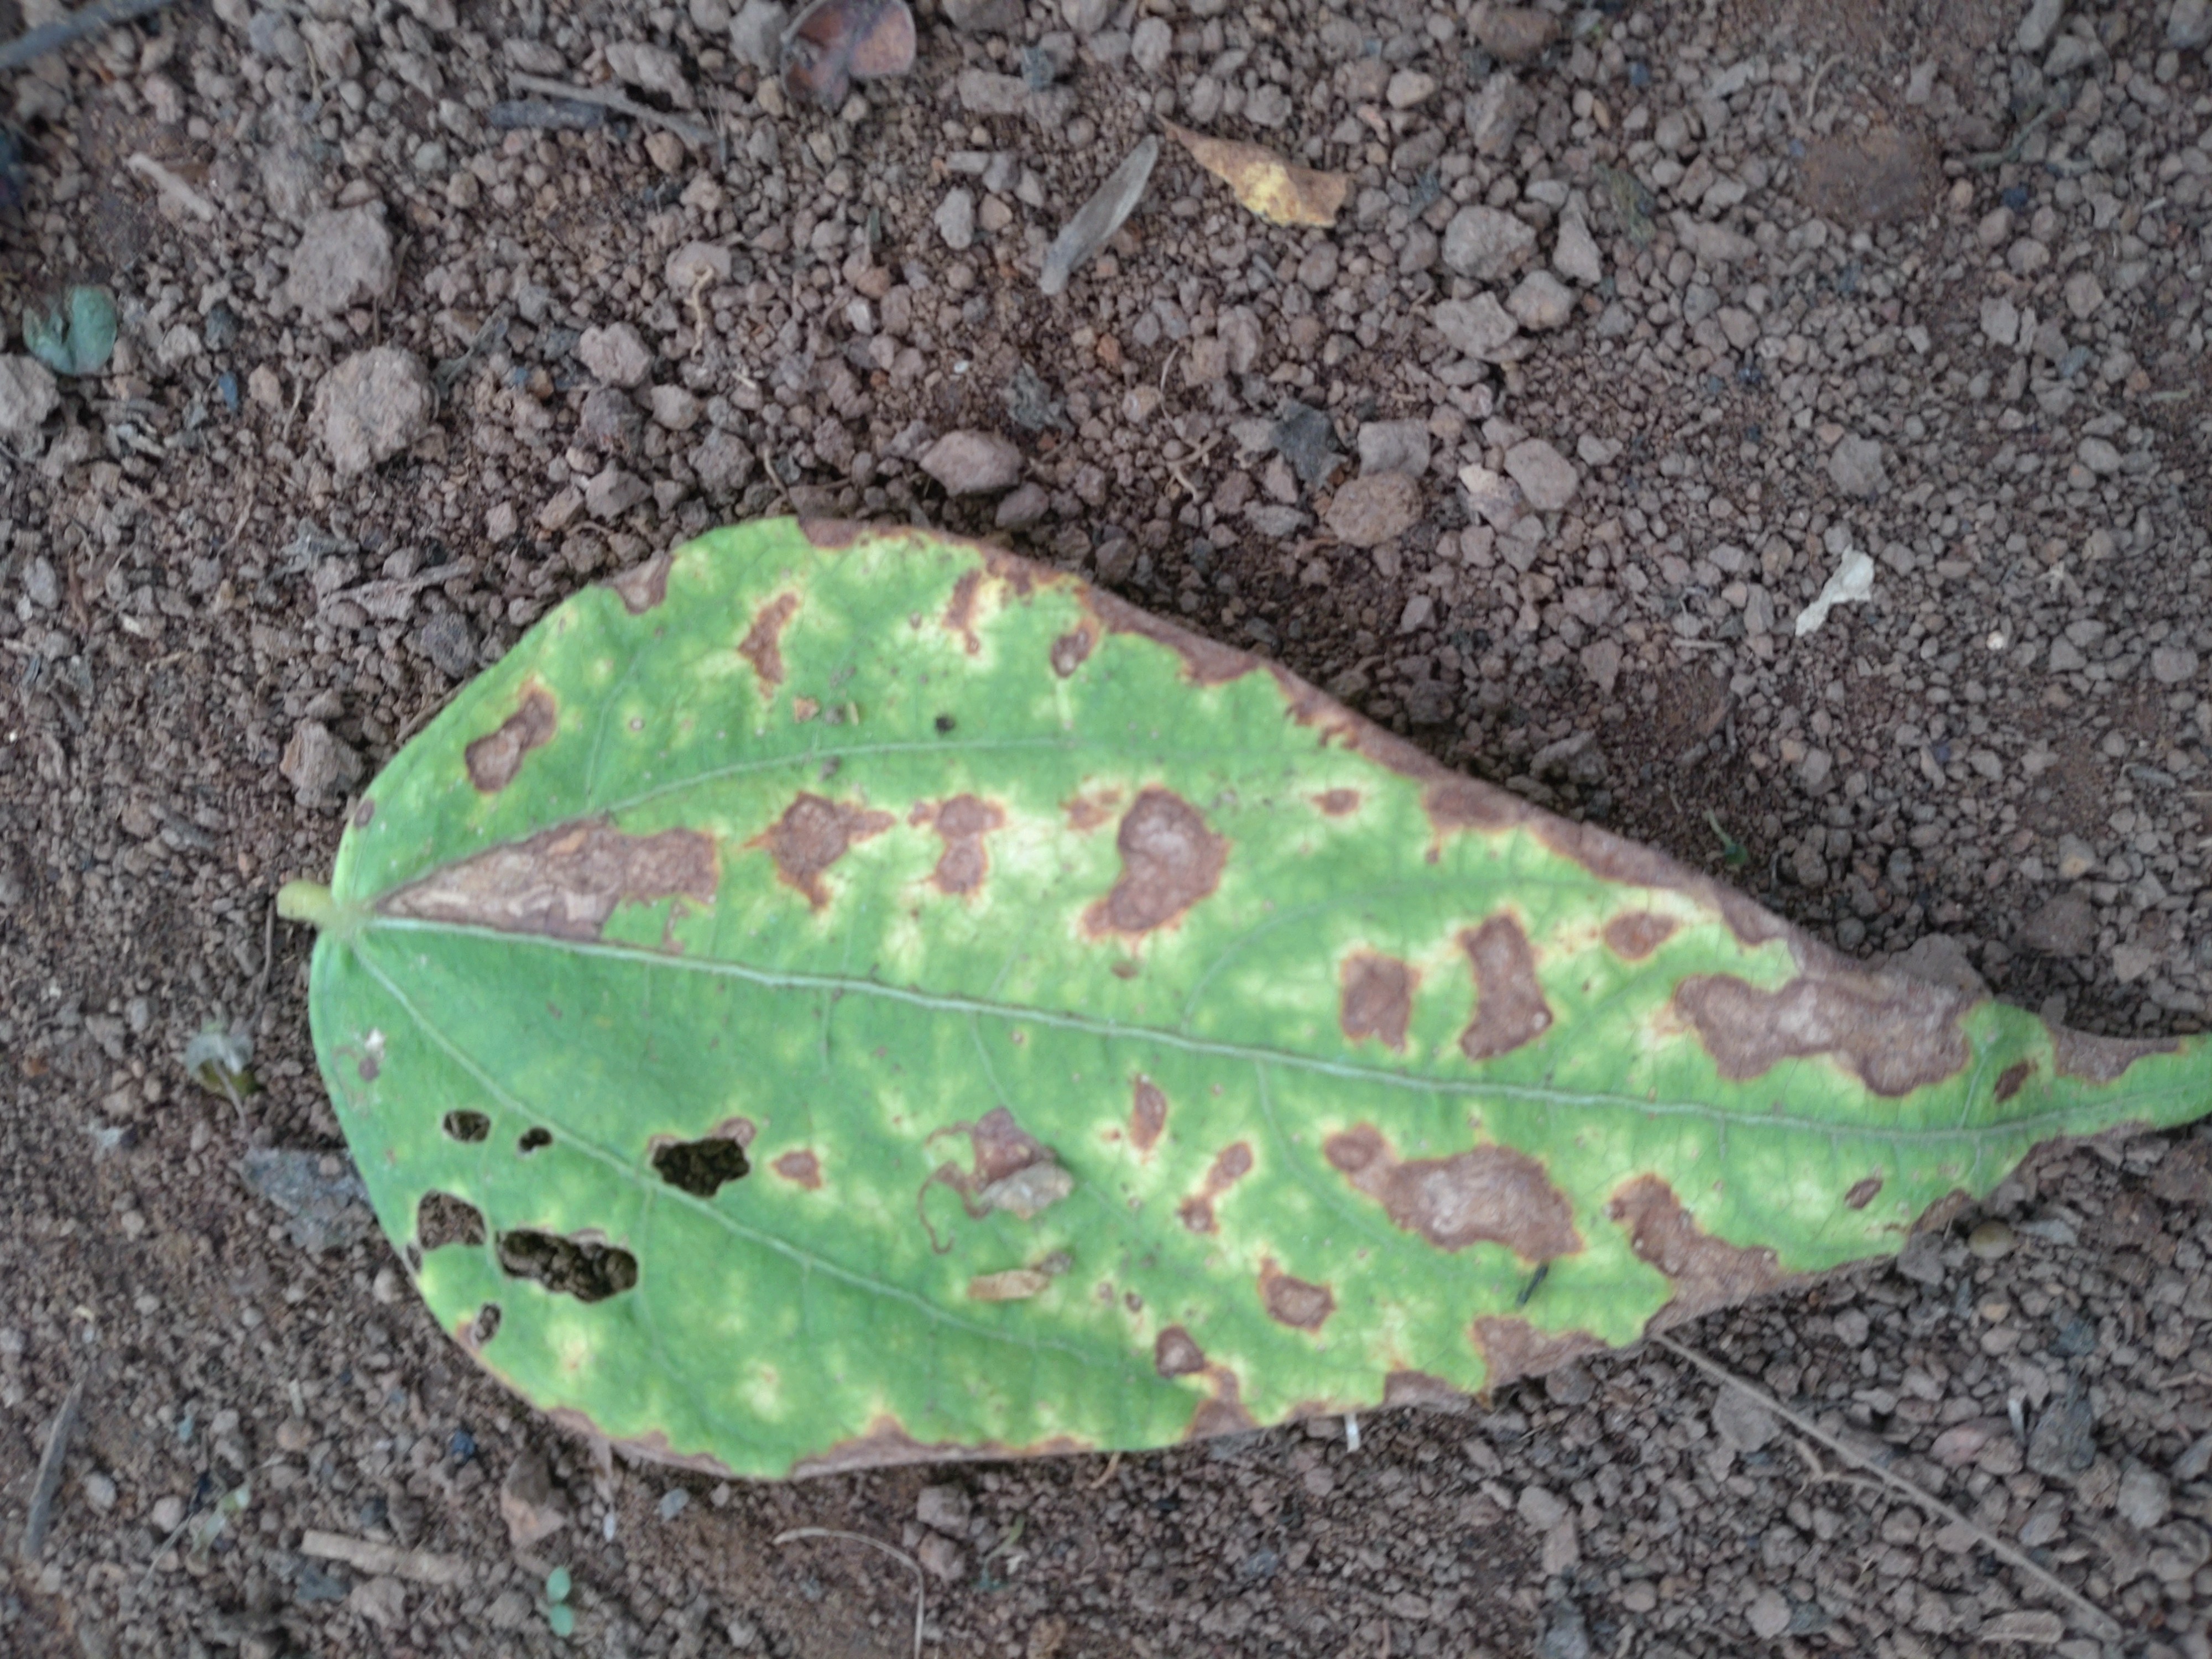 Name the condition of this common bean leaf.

rust
